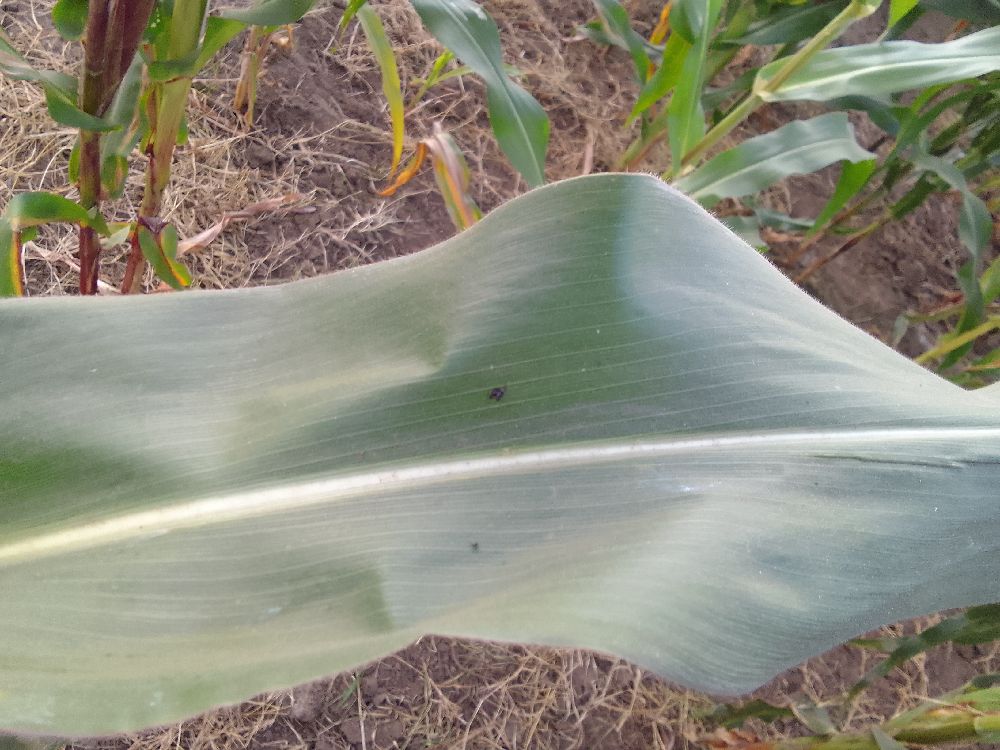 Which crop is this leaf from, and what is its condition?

maize, healthy
